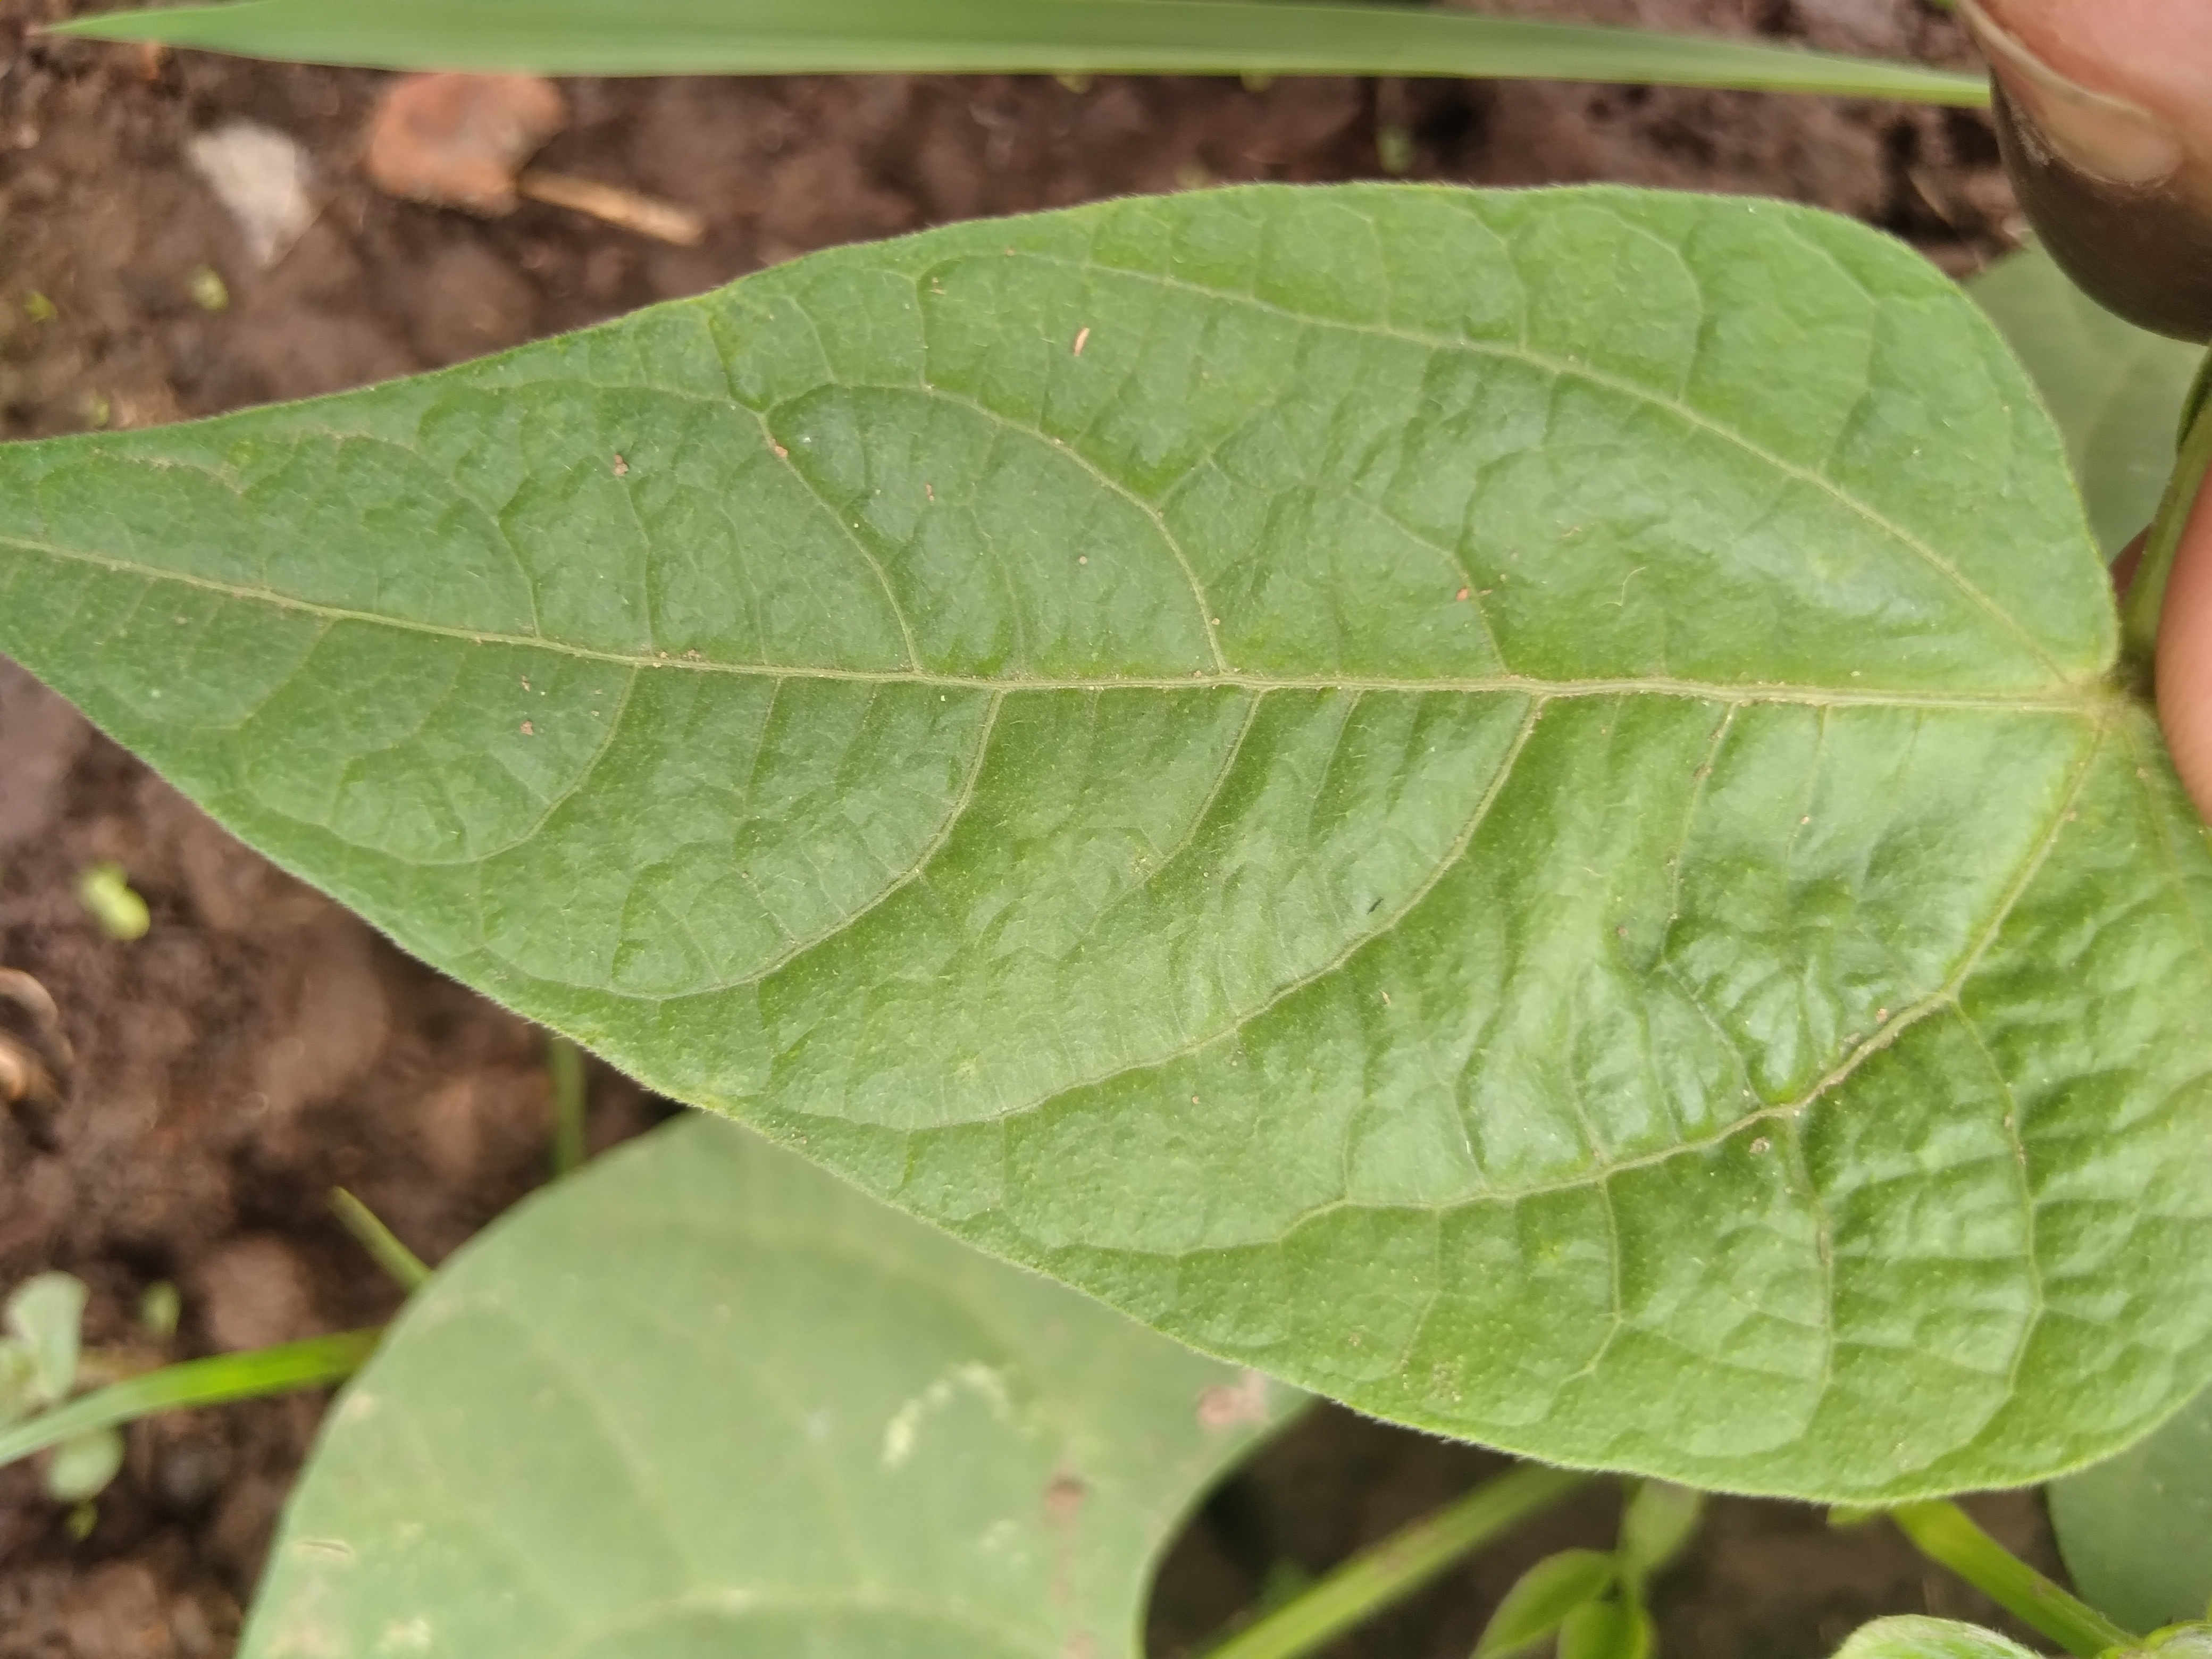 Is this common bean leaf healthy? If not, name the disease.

healthy
